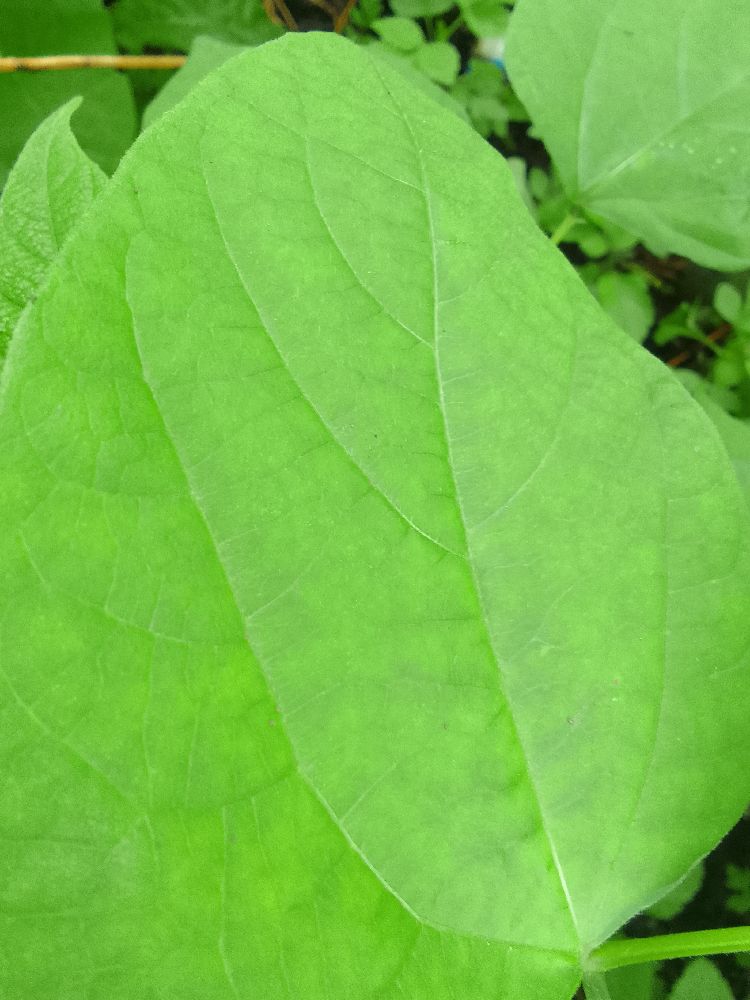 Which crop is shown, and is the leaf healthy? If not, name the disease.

common bean, healthy
